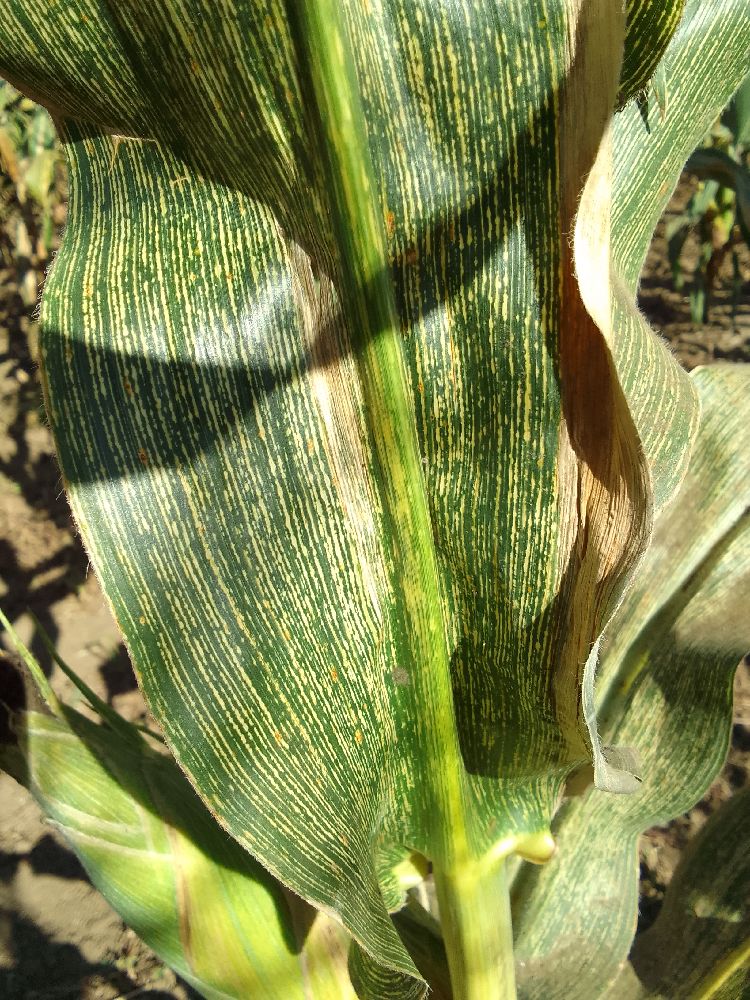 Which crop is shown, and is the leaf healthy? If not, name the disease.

maize, maize streak virus
